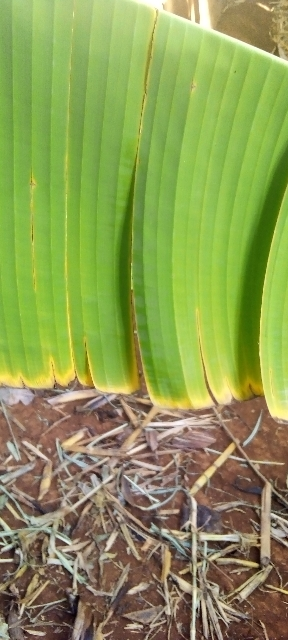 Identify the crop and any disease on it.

banana, fusarium wilt race 1
